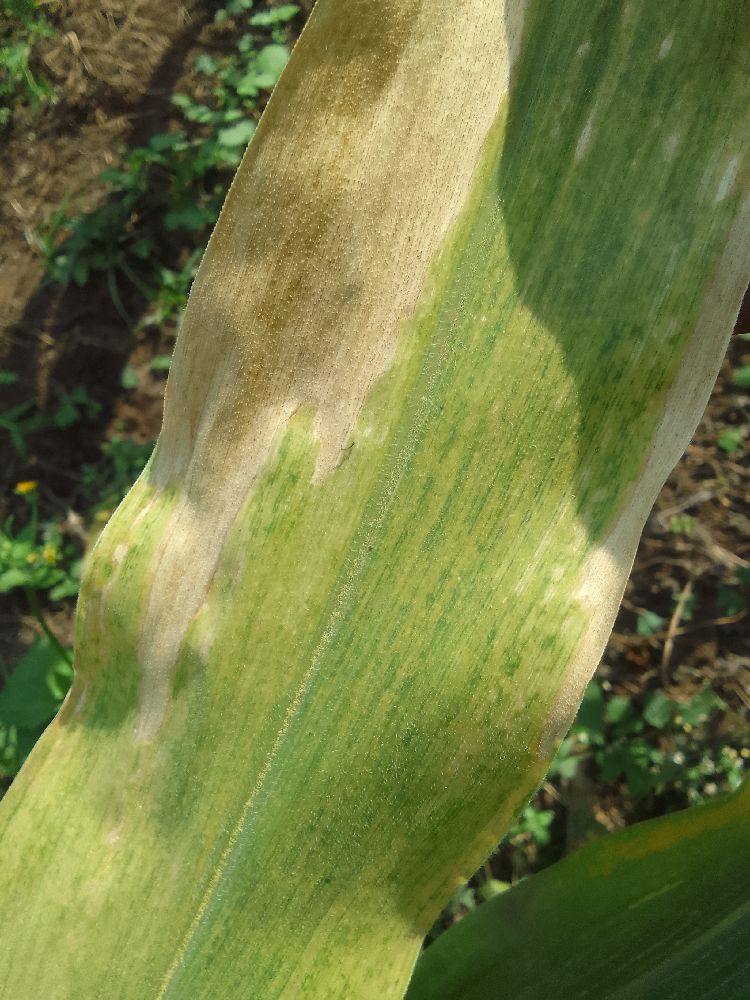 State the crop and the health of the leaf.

maize, maize lethal necrosis
